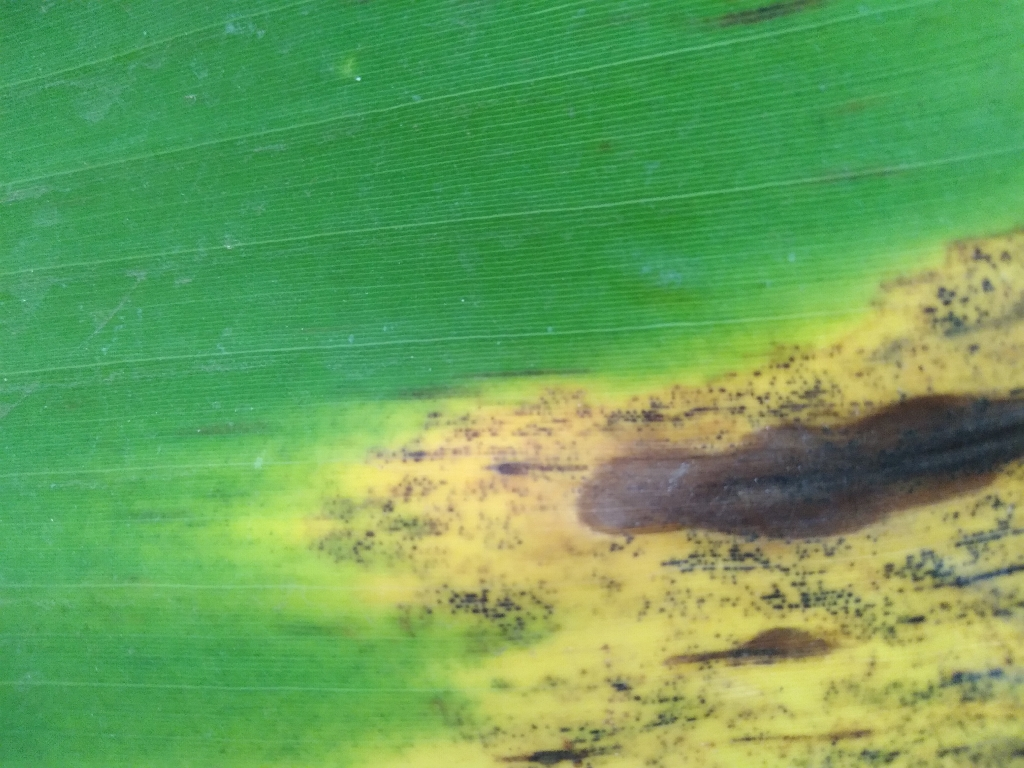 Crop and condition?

banana, black sigatoka
